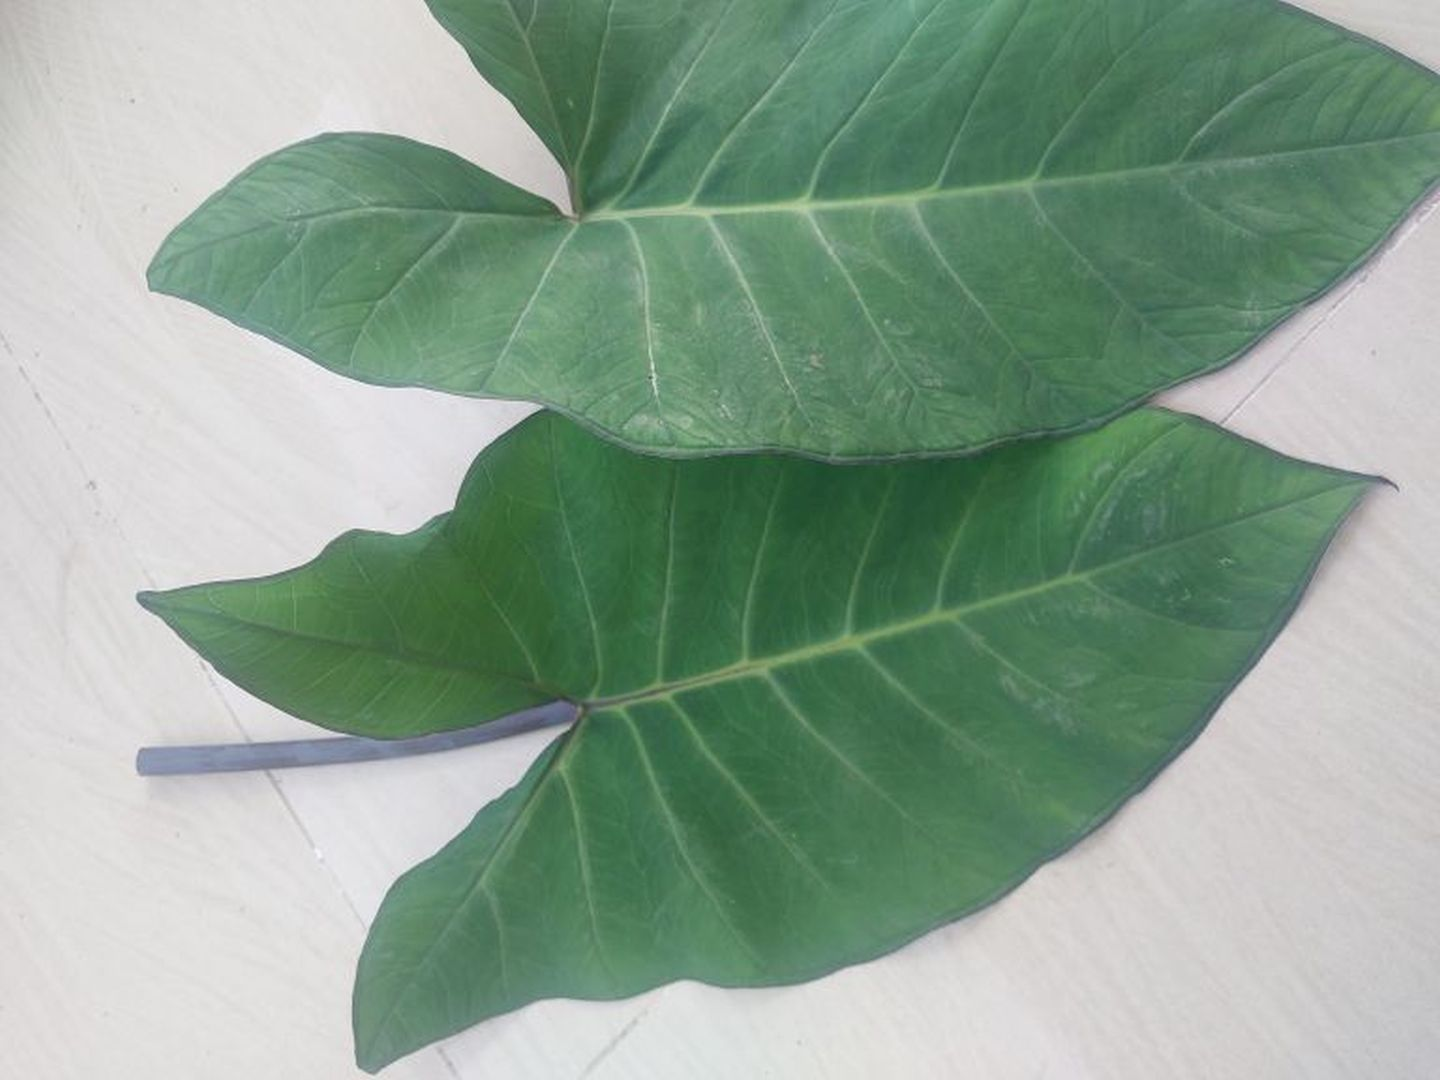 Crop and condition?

taro, healthy
